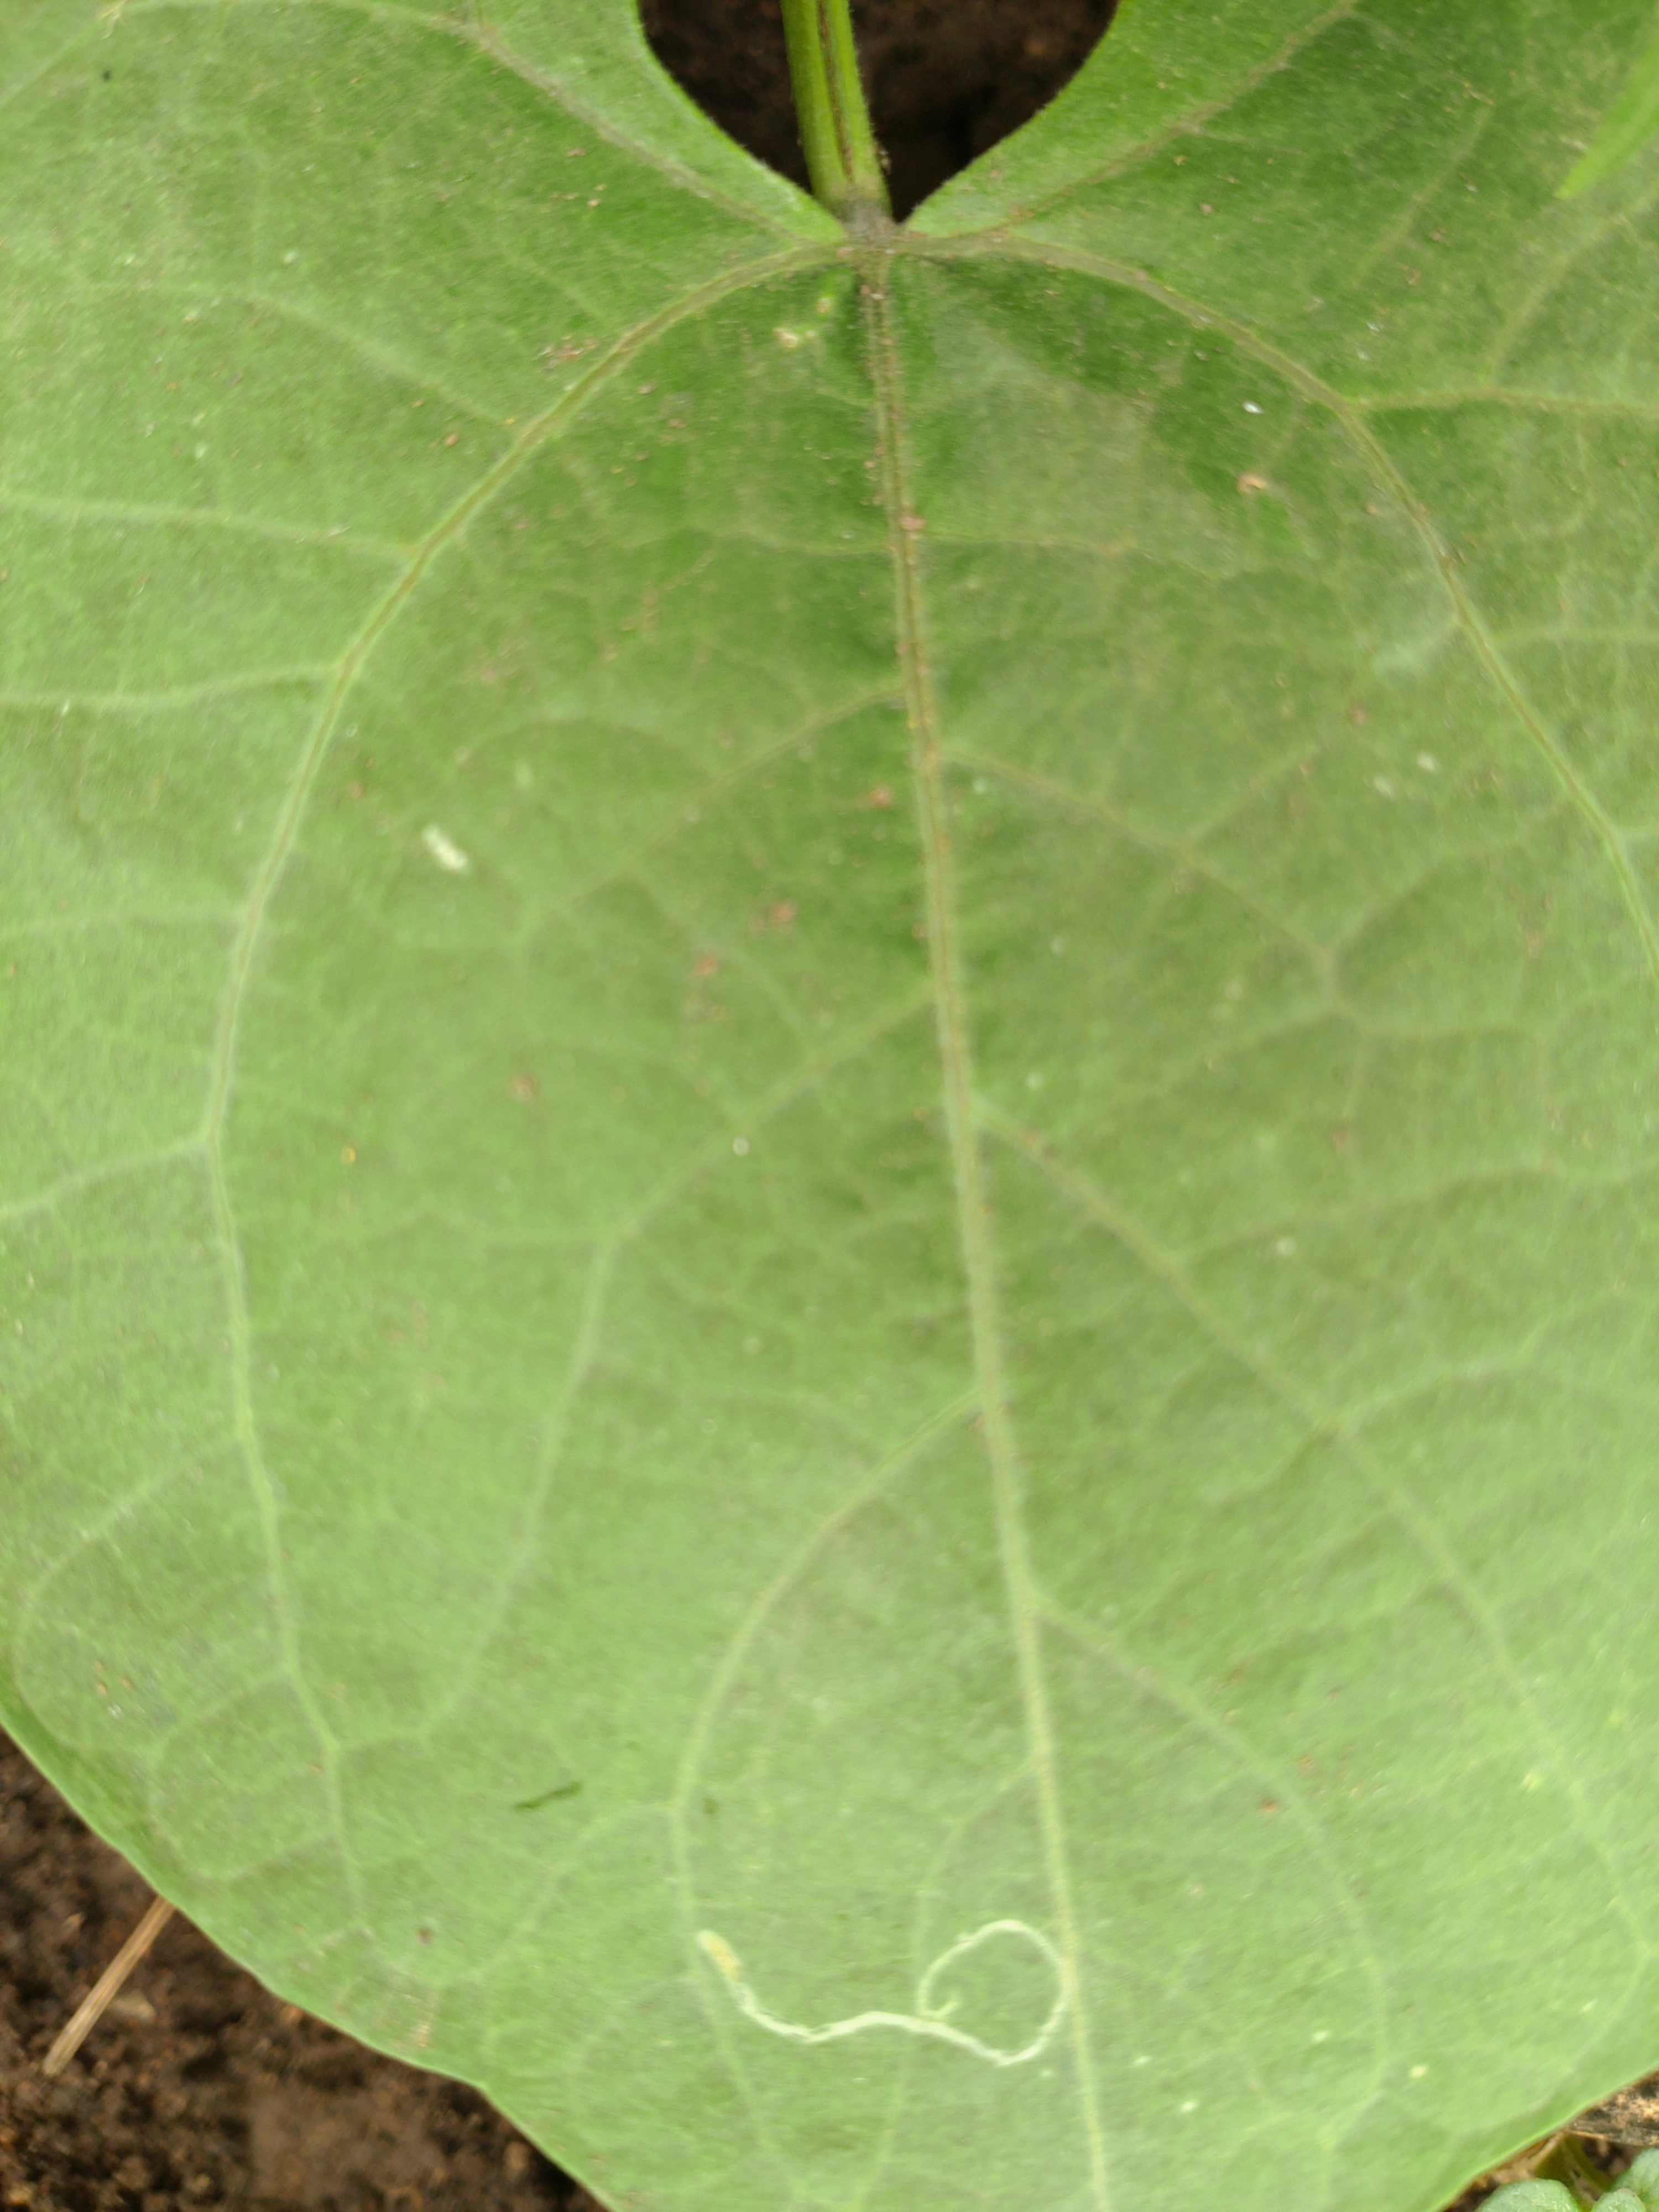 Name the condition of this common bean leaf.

healthy
